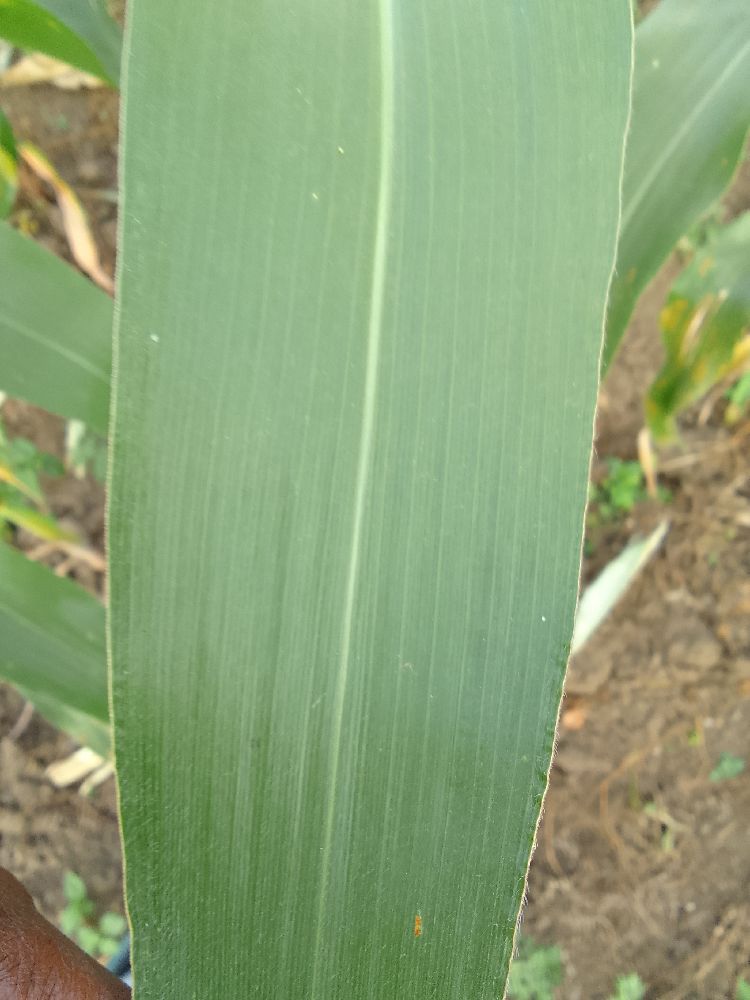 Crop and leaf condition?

maize, healthy
